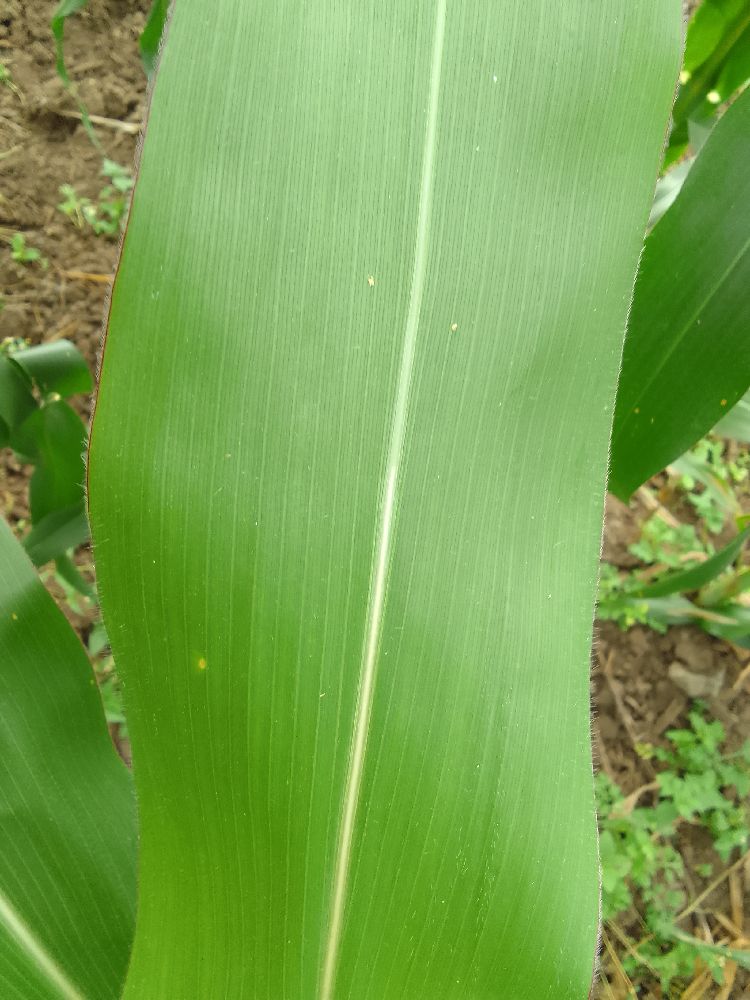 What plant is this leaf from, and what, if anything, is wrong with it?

maize, healthy
